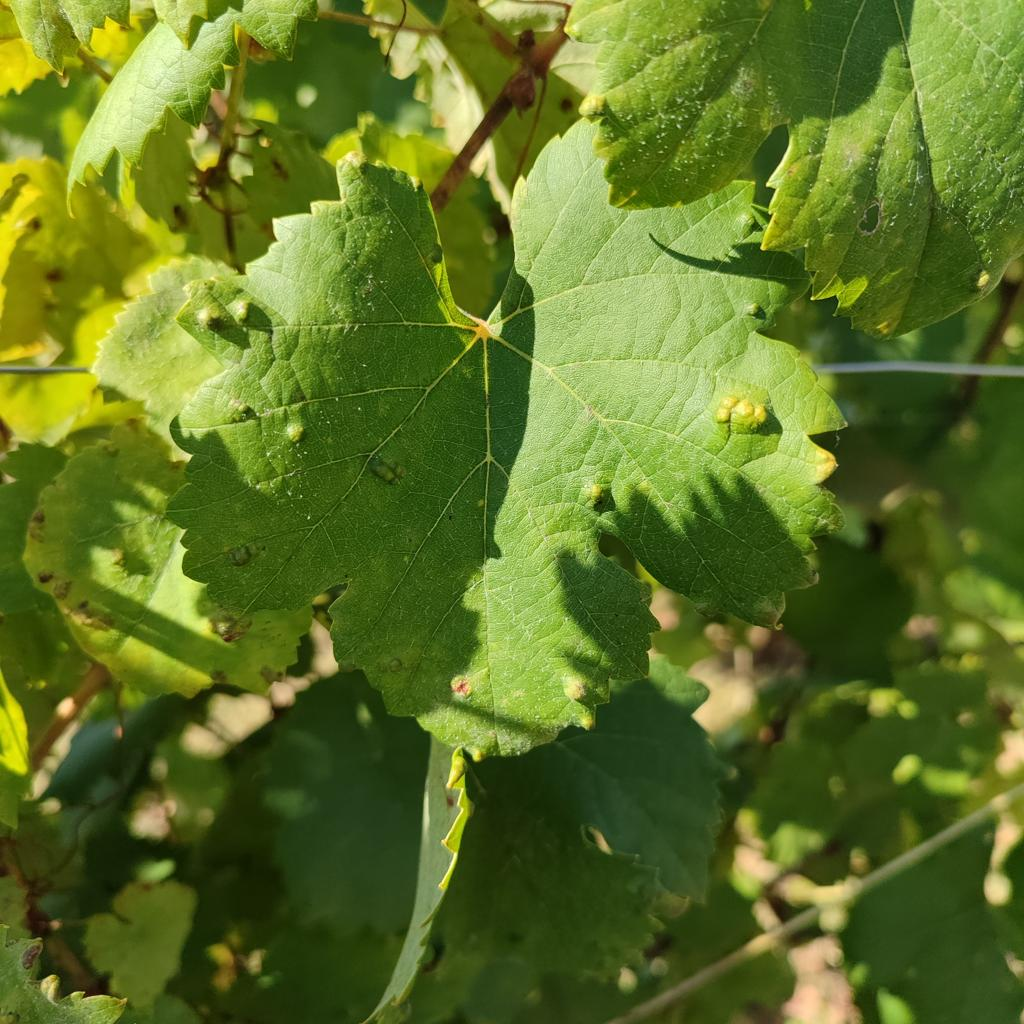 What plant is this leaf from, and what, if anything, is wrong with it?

grapevine, erineum mite
